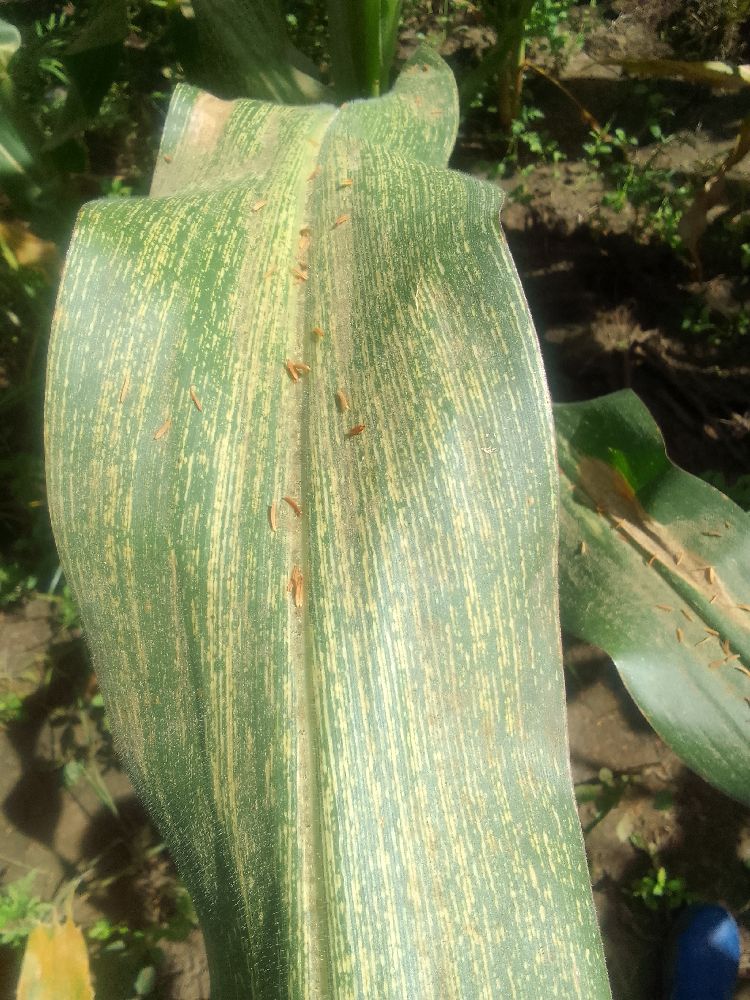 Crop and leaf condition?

maize, maize streak virus
